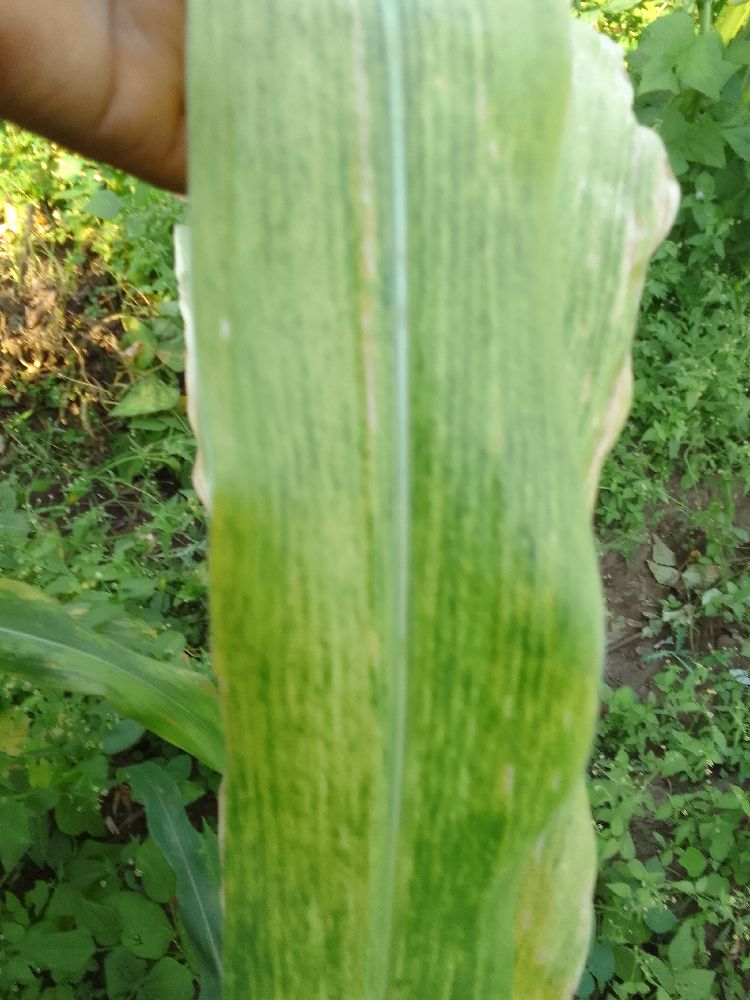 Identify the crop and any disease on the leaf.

maize, maize lethal necrosis
